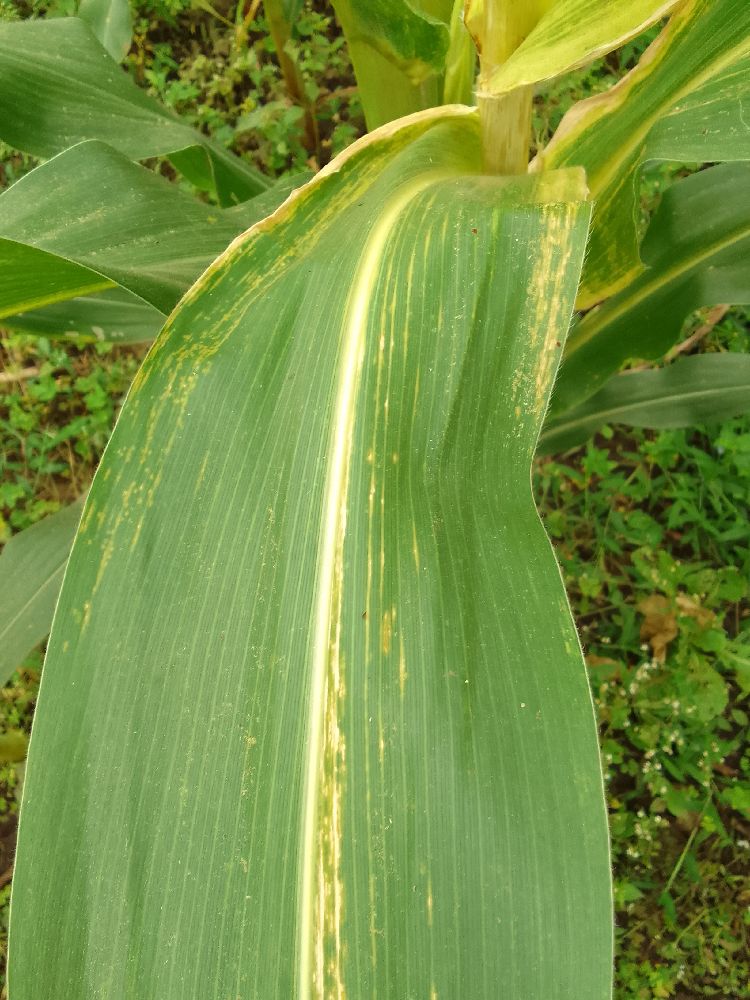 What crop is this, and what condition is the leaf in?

maize, maize lethal necrosis
